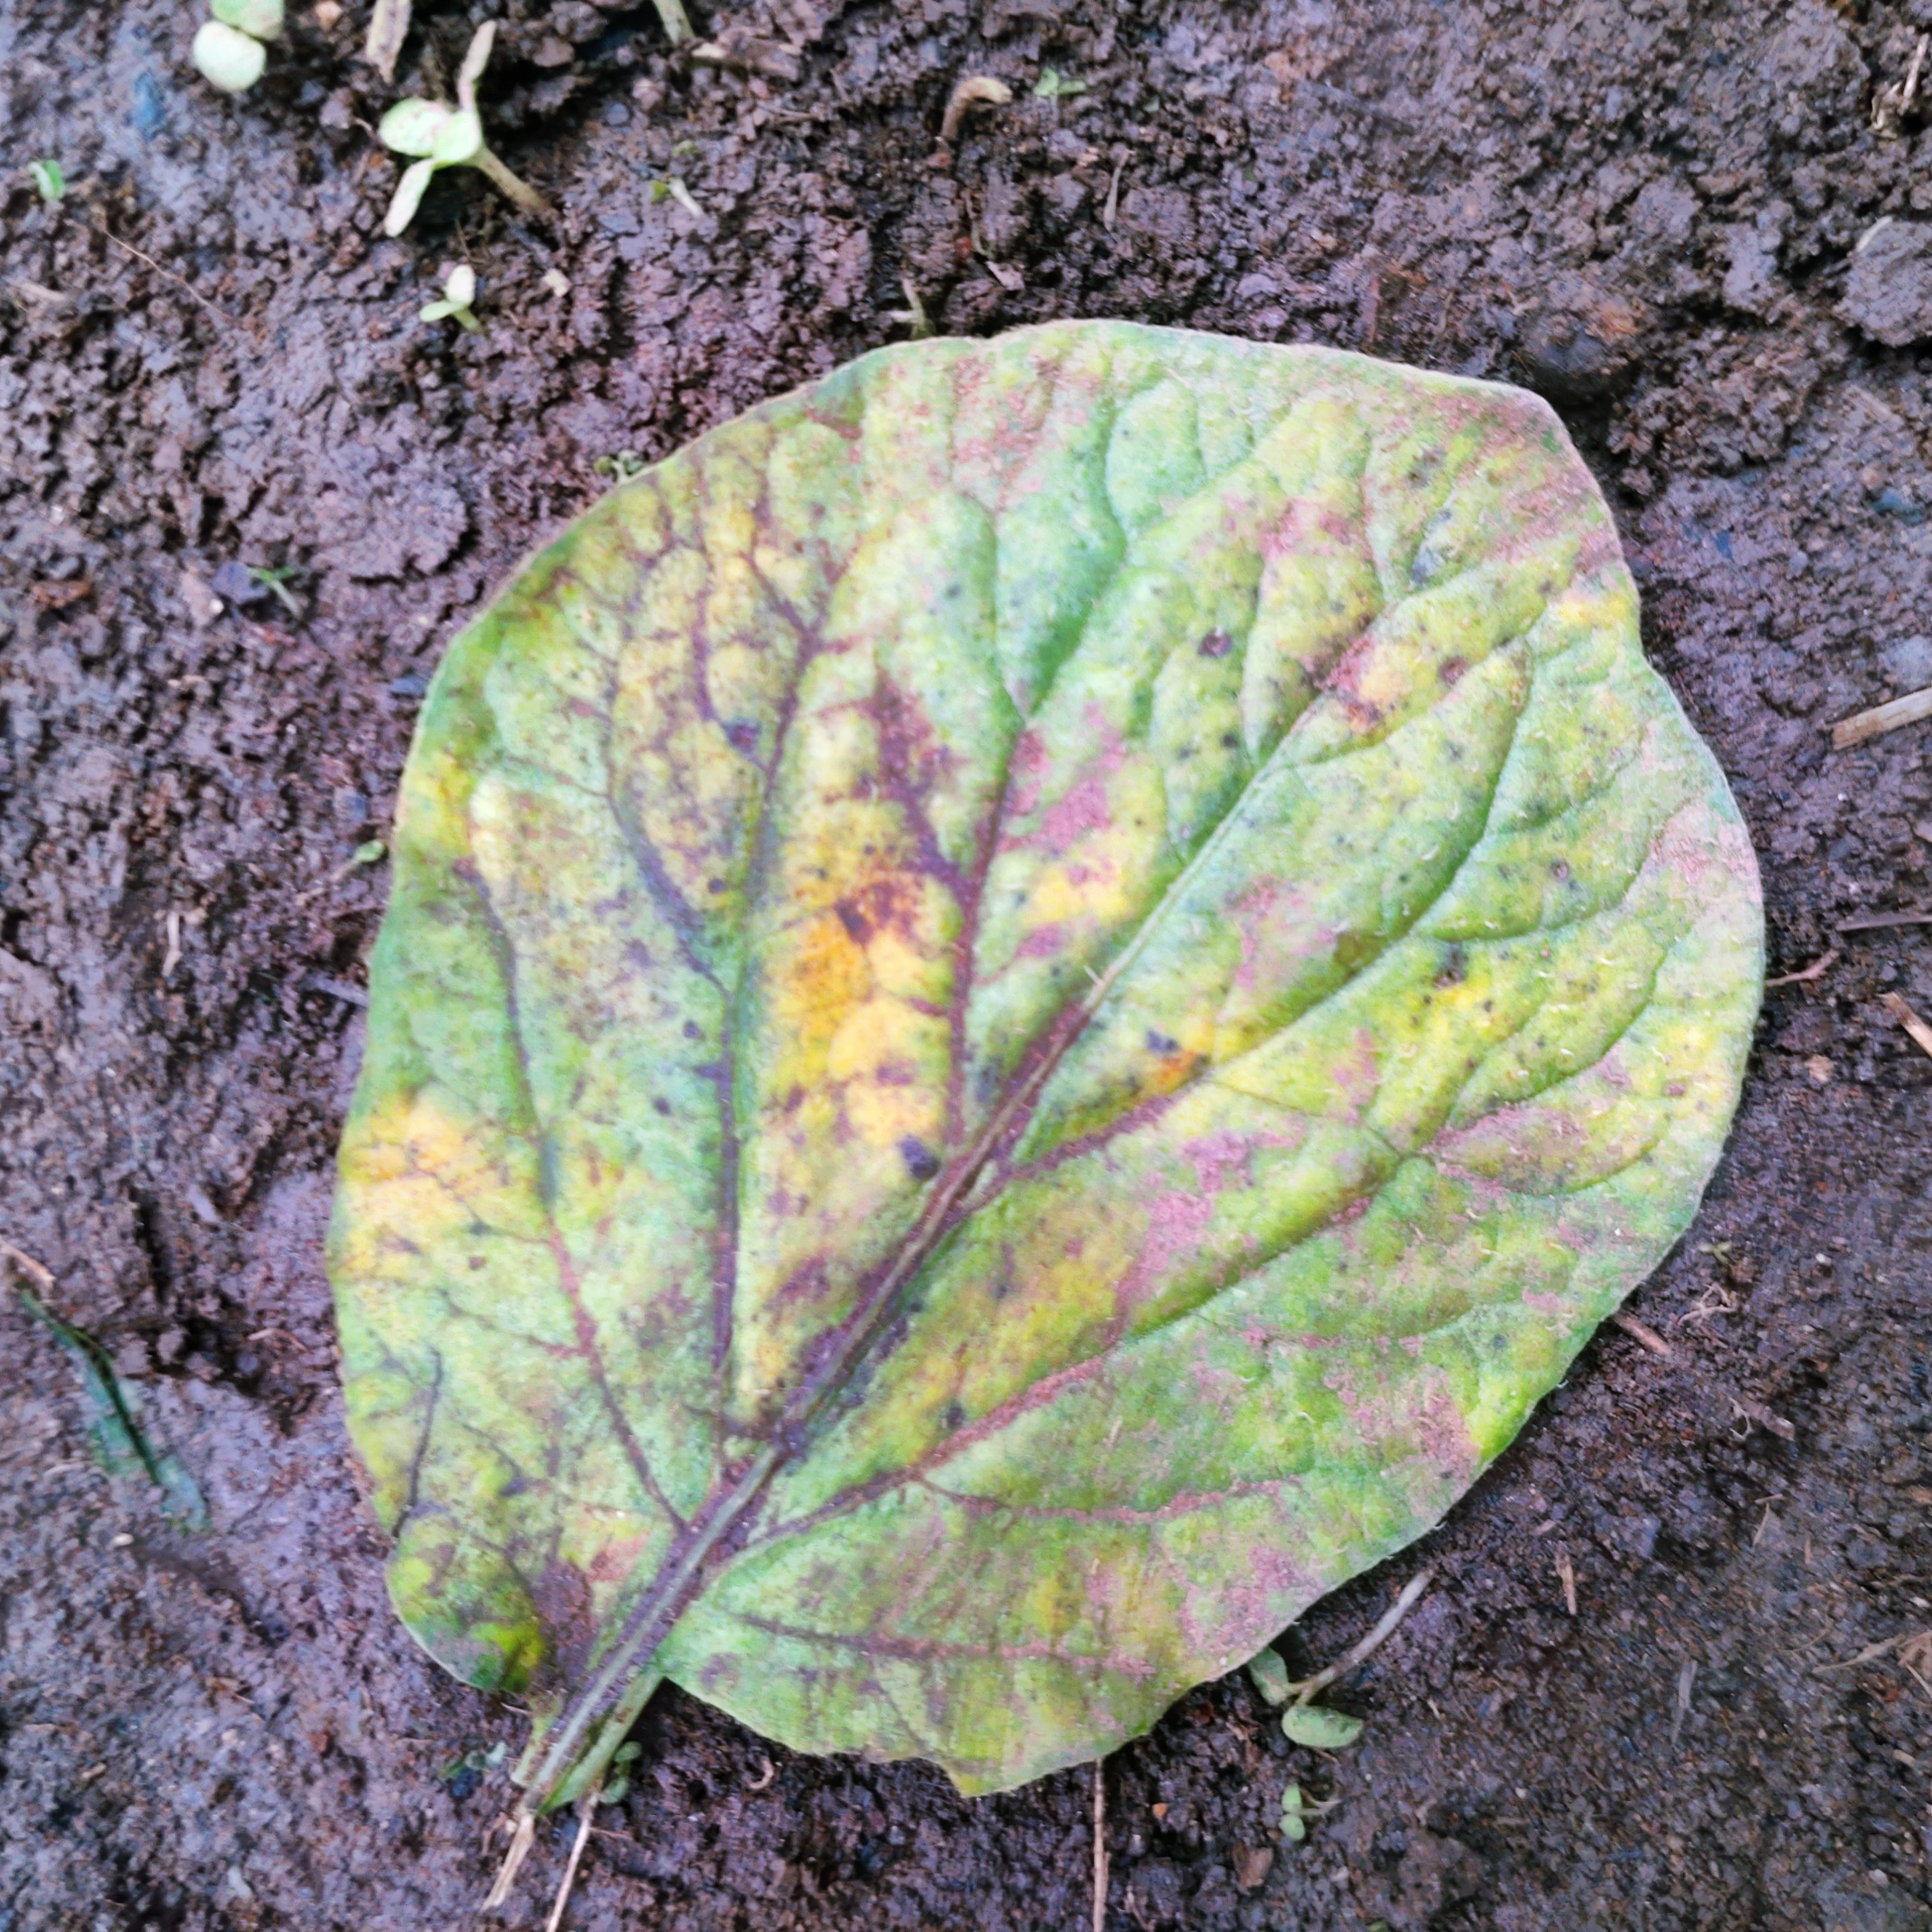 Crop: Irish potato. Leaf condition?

late blight
